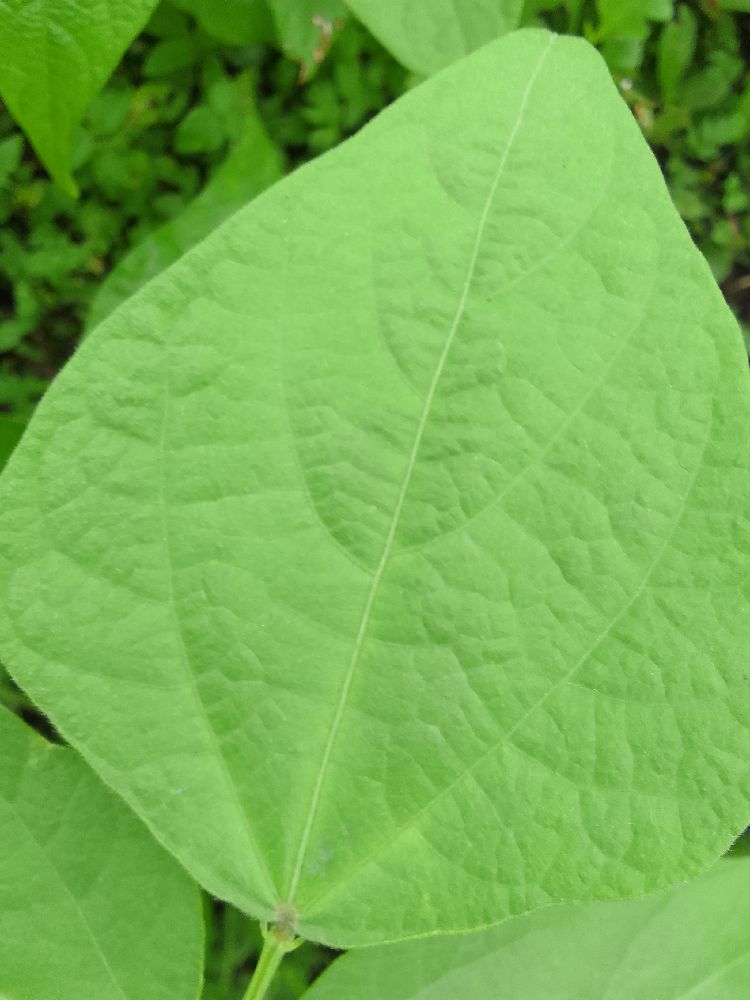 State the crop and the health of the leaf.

common bean, healthy
